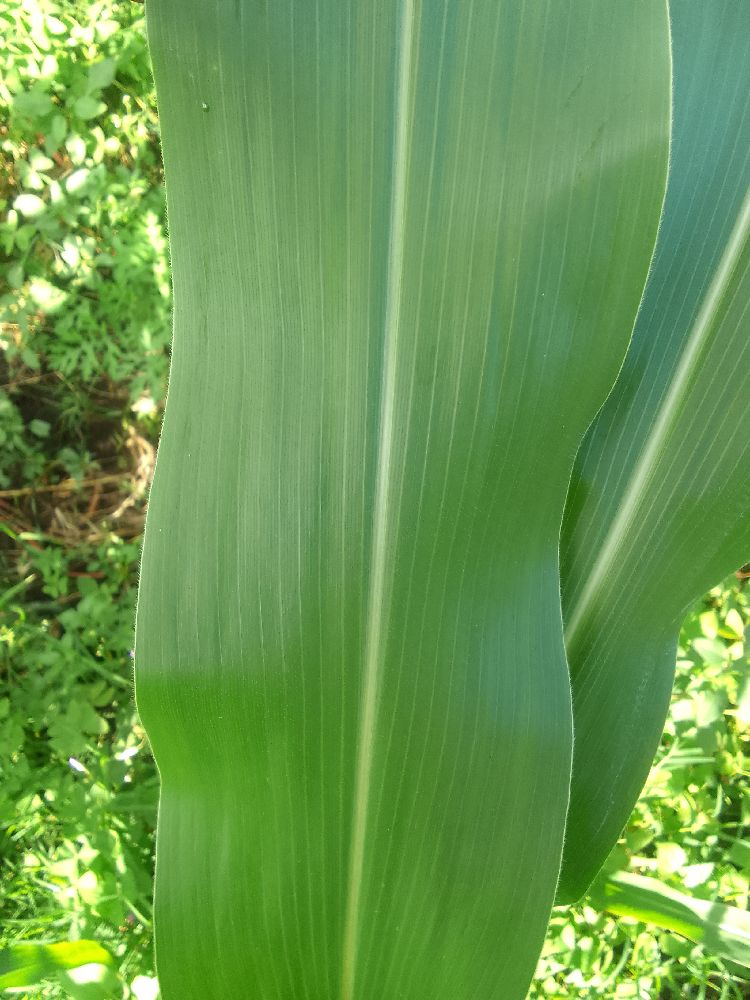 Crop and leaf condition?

maize, healthy
